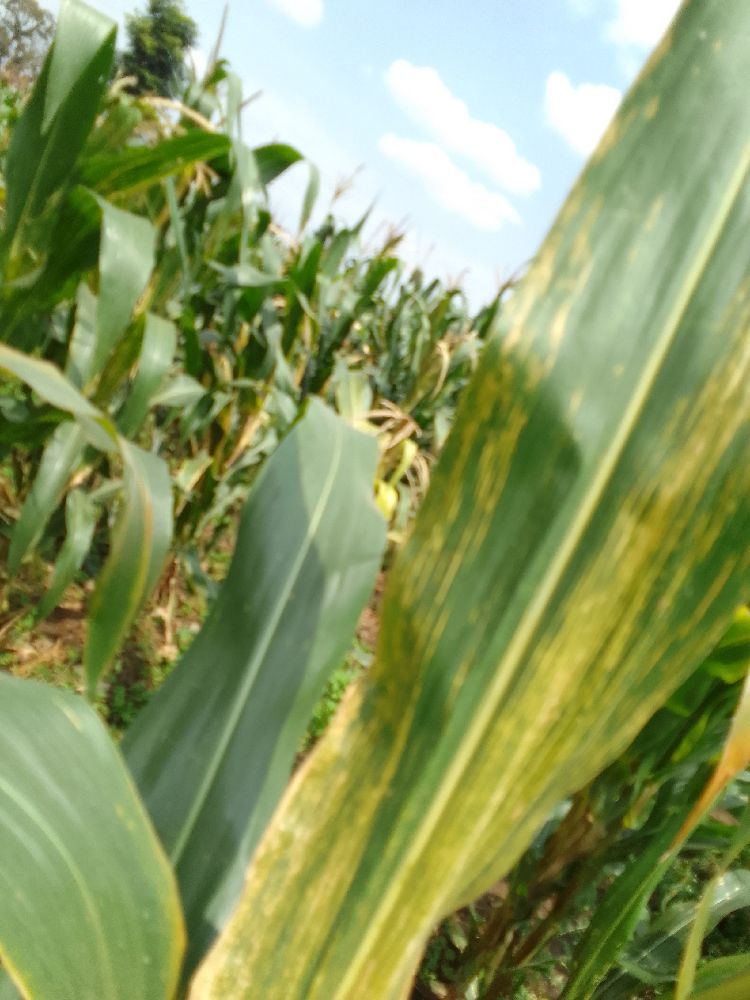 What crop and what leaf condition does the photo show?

maize, maize lethal necrosis
